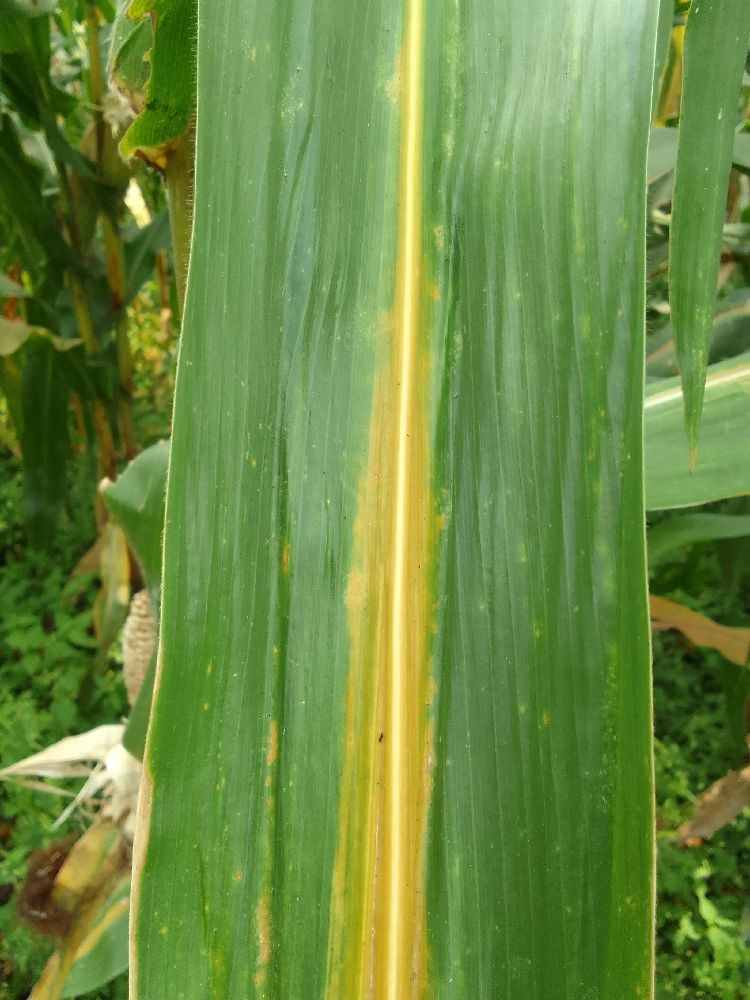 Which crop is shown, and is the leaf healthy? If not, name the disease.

maize, maize lethal necrosis
